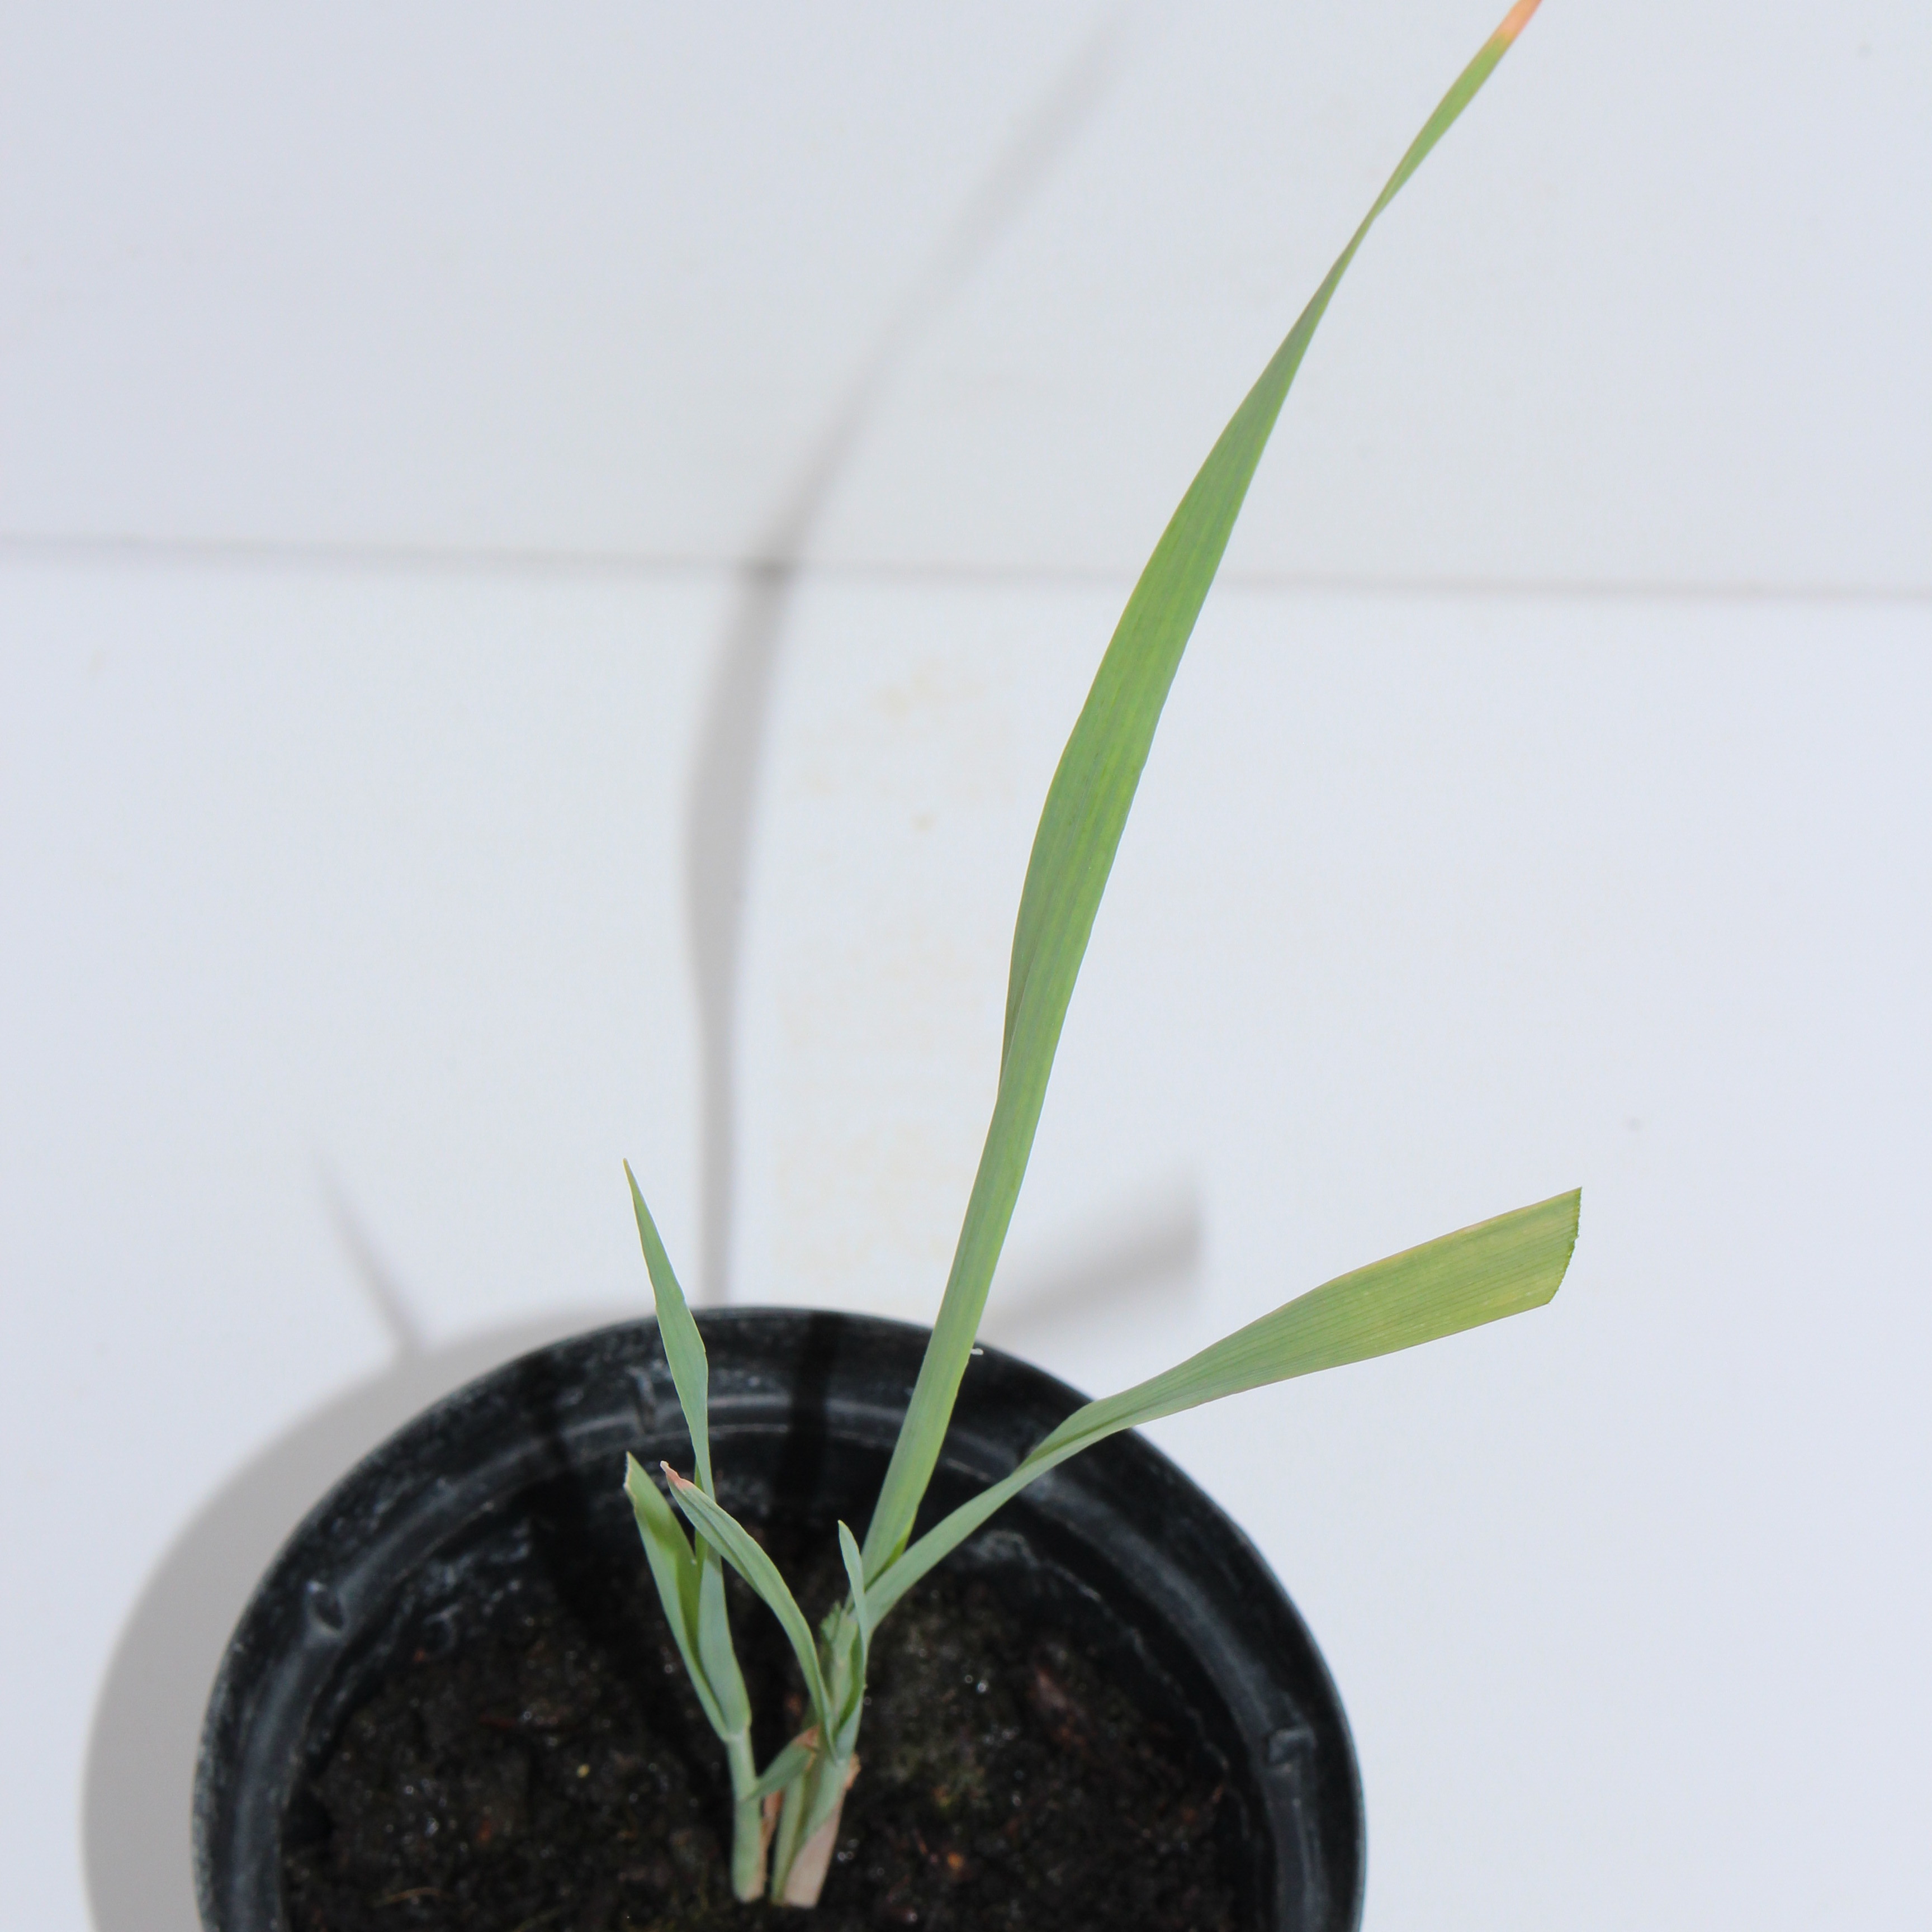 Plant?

Avena sterilis
